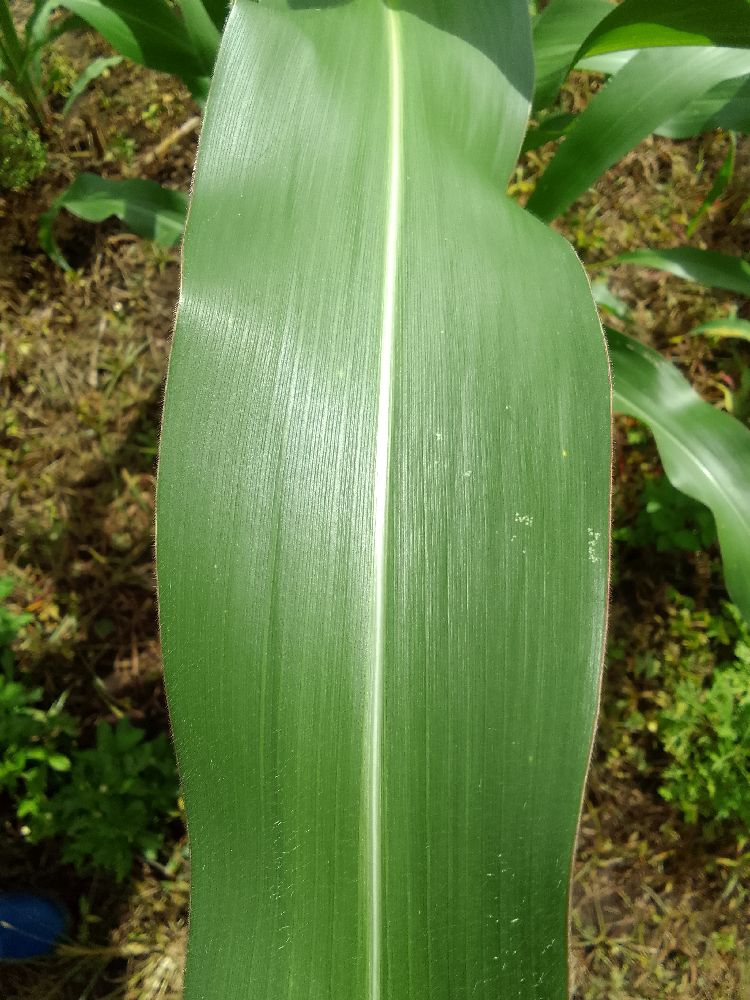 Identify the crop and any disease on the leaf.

maize, healthy
